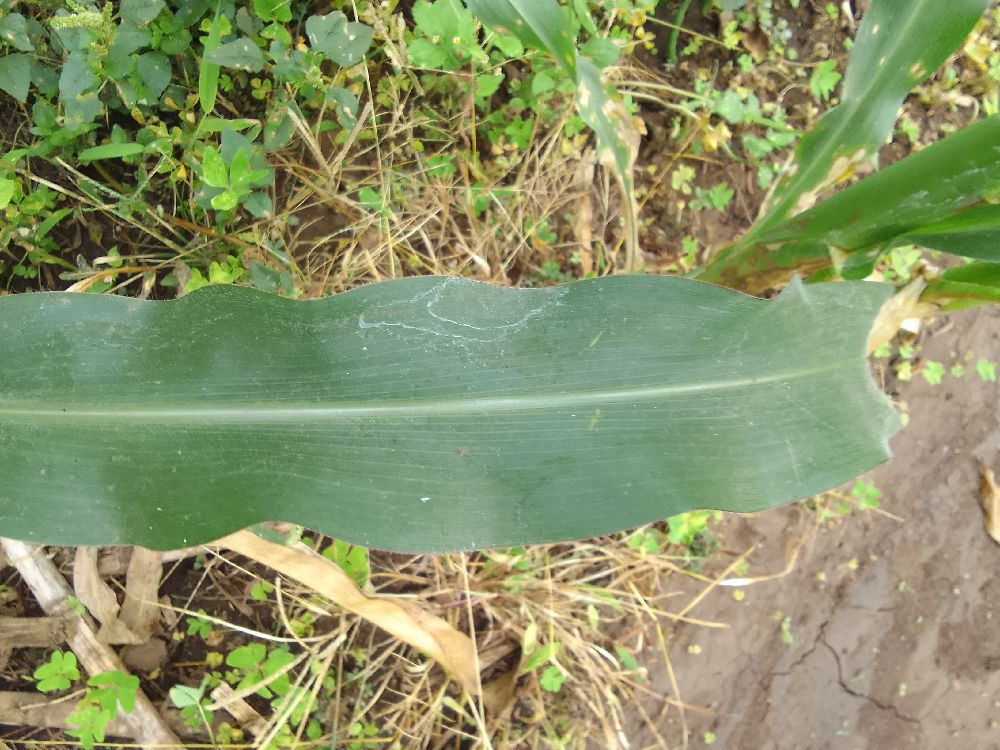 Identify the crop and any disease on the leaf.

maize, healthy
